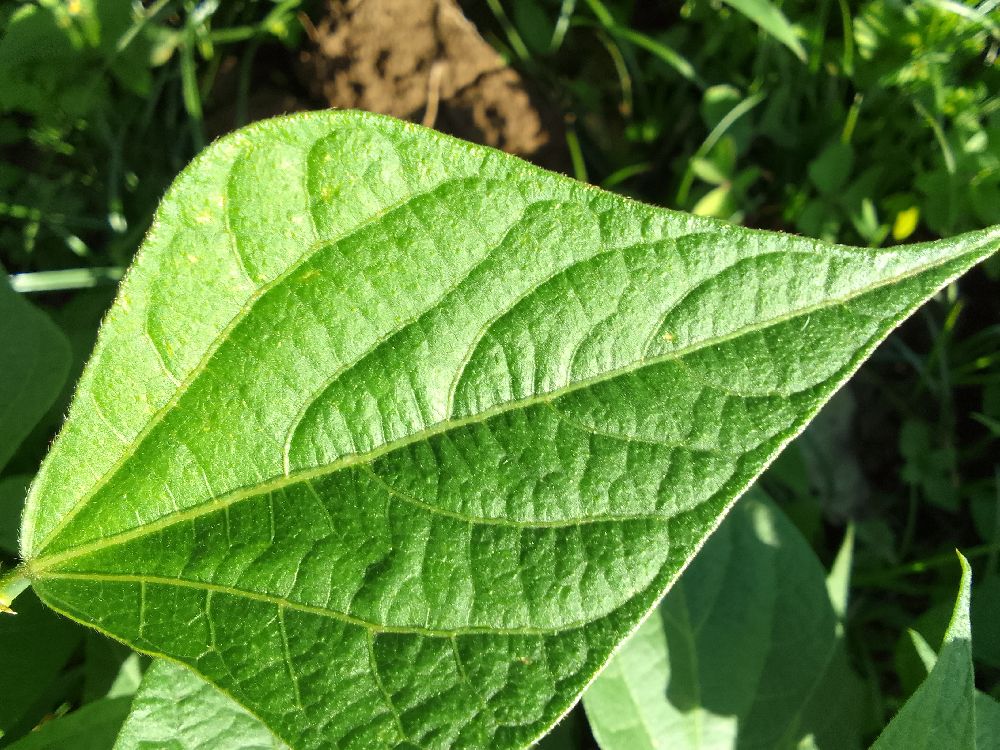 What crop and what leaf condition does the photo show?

common bean, healthy
